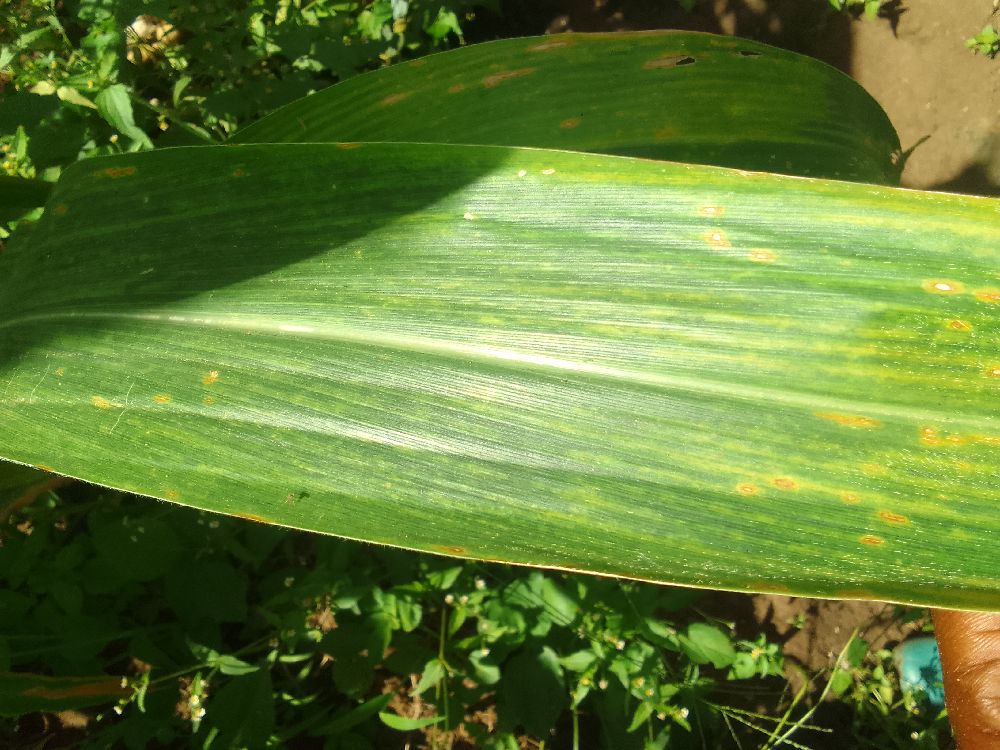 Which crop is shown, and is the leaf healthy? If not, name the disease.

maize, maize lethal necrosis
